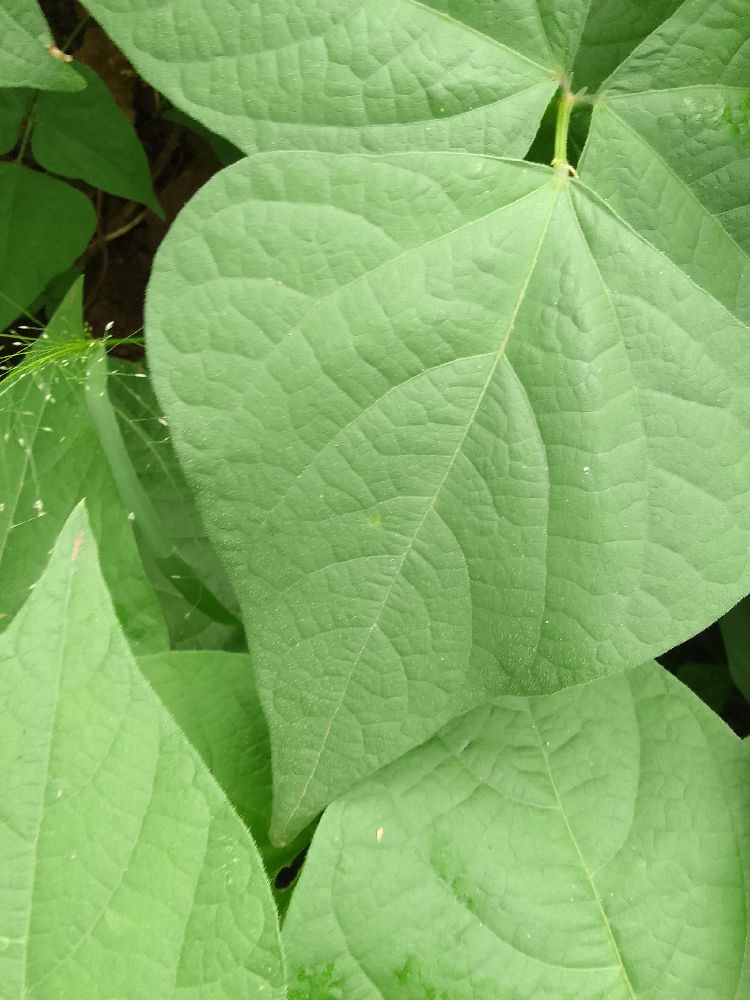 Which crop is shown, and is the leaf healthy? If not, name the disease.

common bean, healthy
